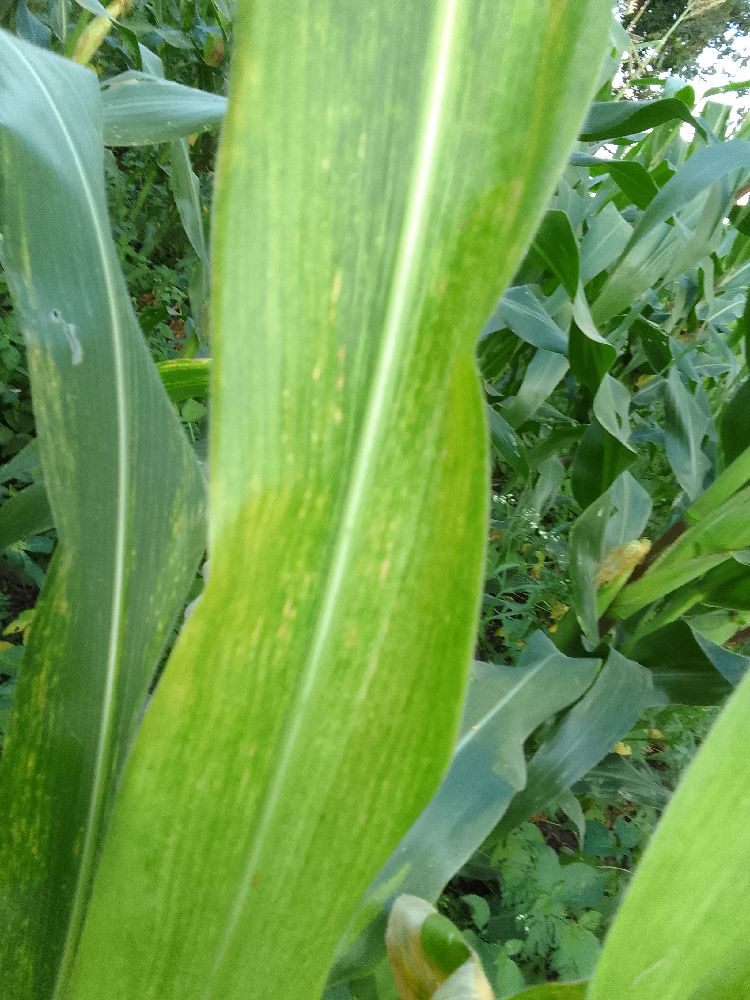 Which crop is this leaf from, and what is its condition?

maize, maize lethal necrosis
